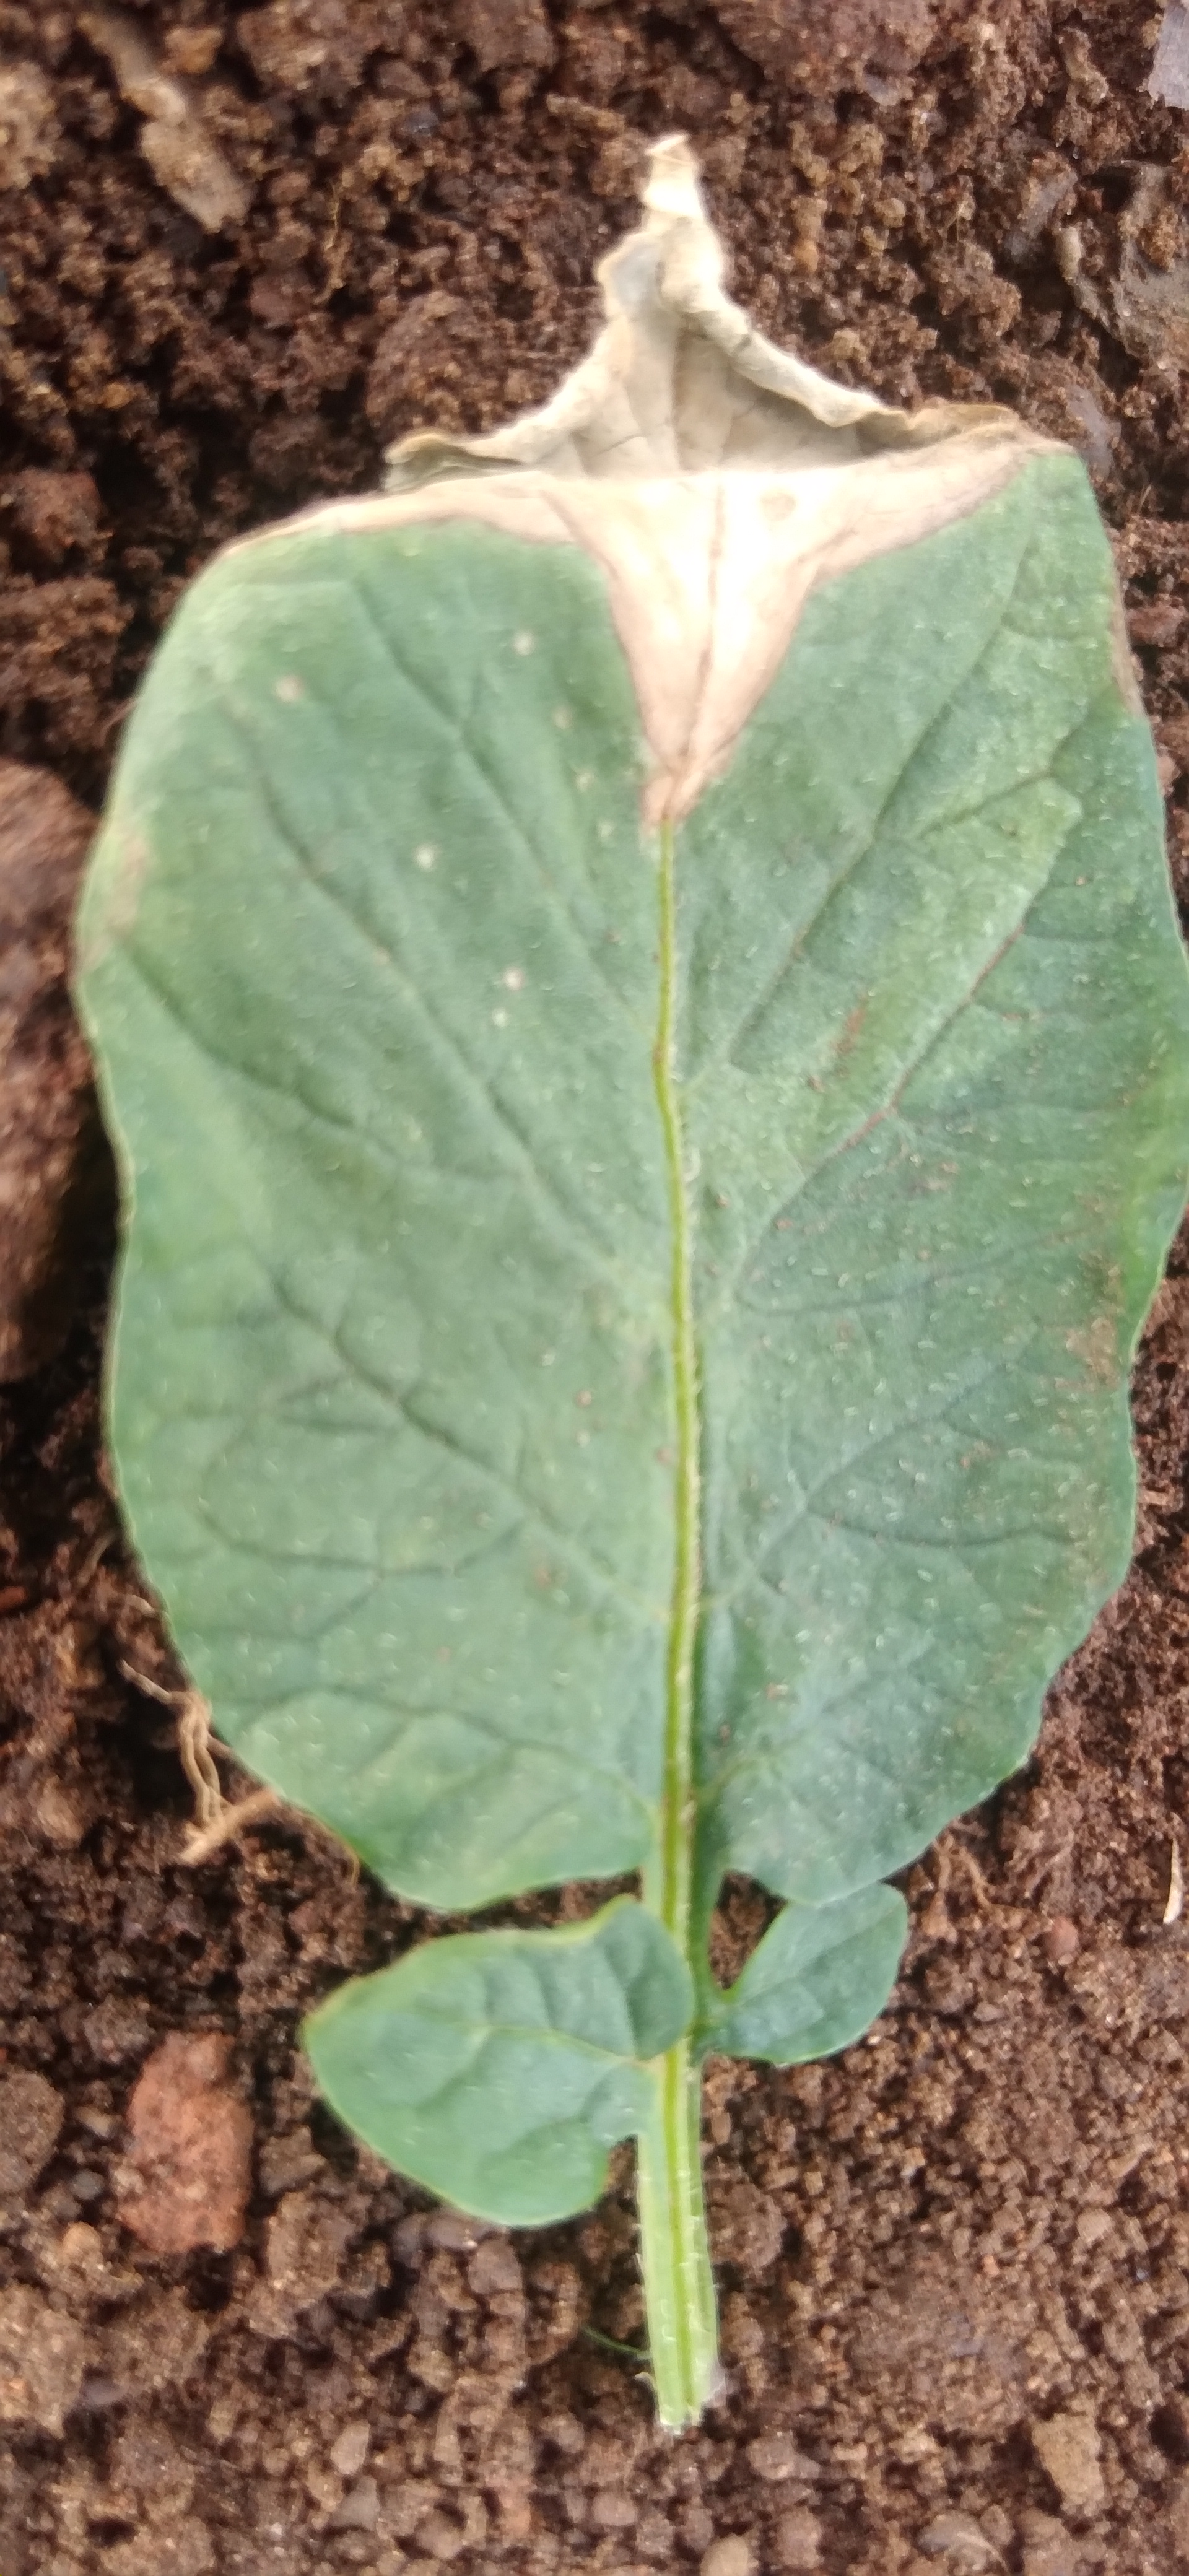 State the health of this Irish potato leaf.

early blight
